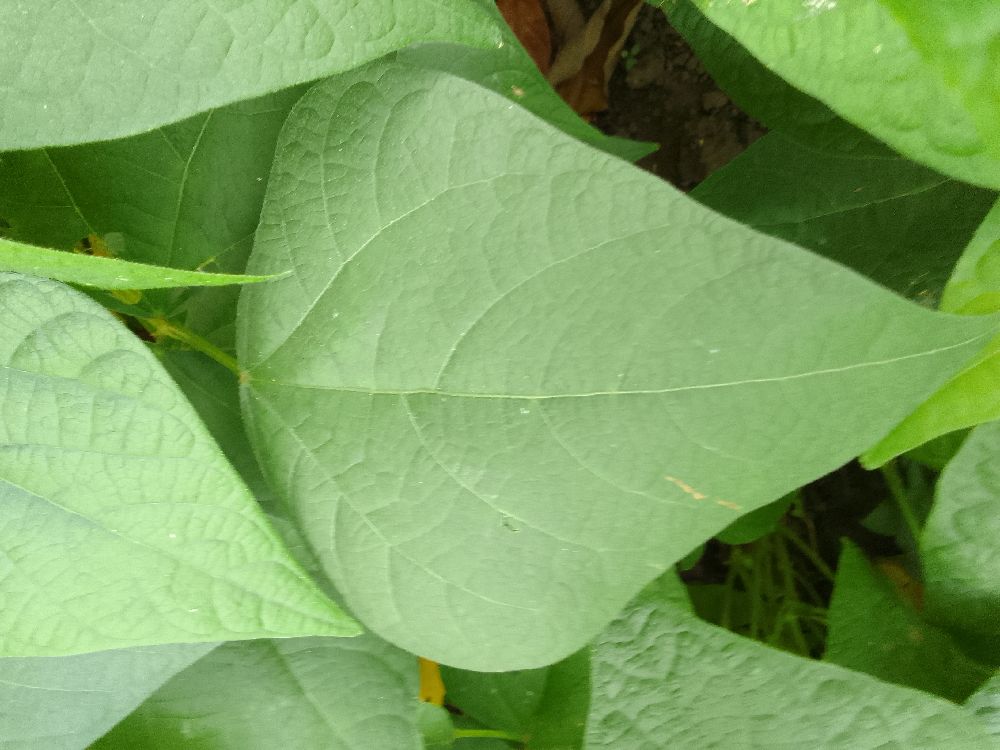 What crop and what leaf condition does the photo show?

common bean, healthy
